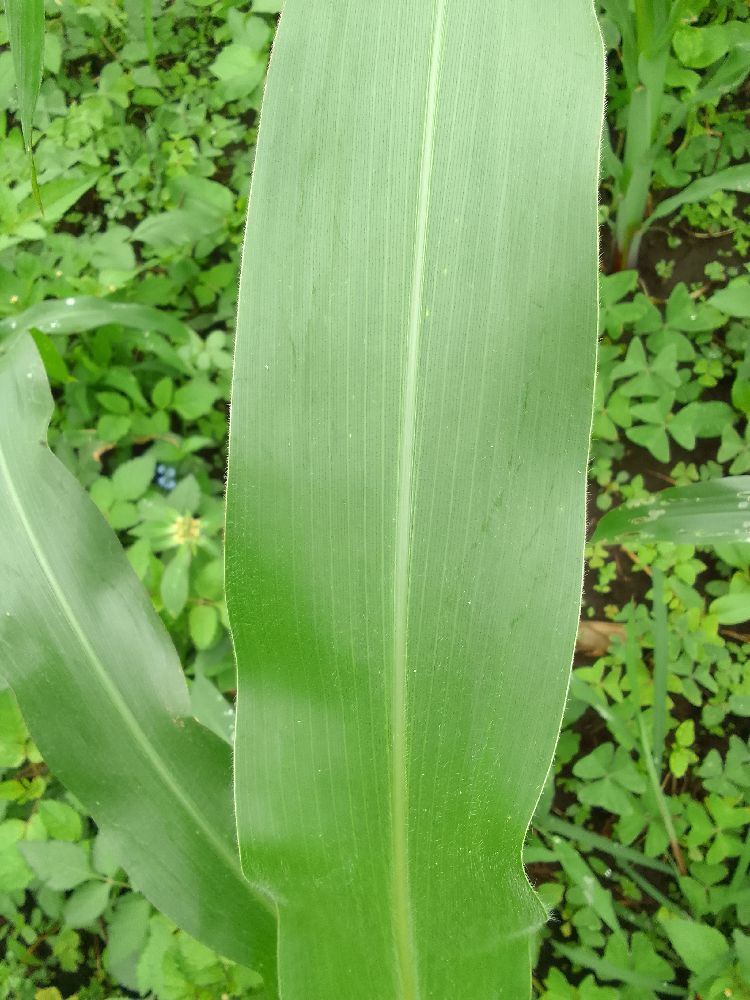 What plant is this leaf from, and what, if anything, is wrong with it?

maize, healthy
